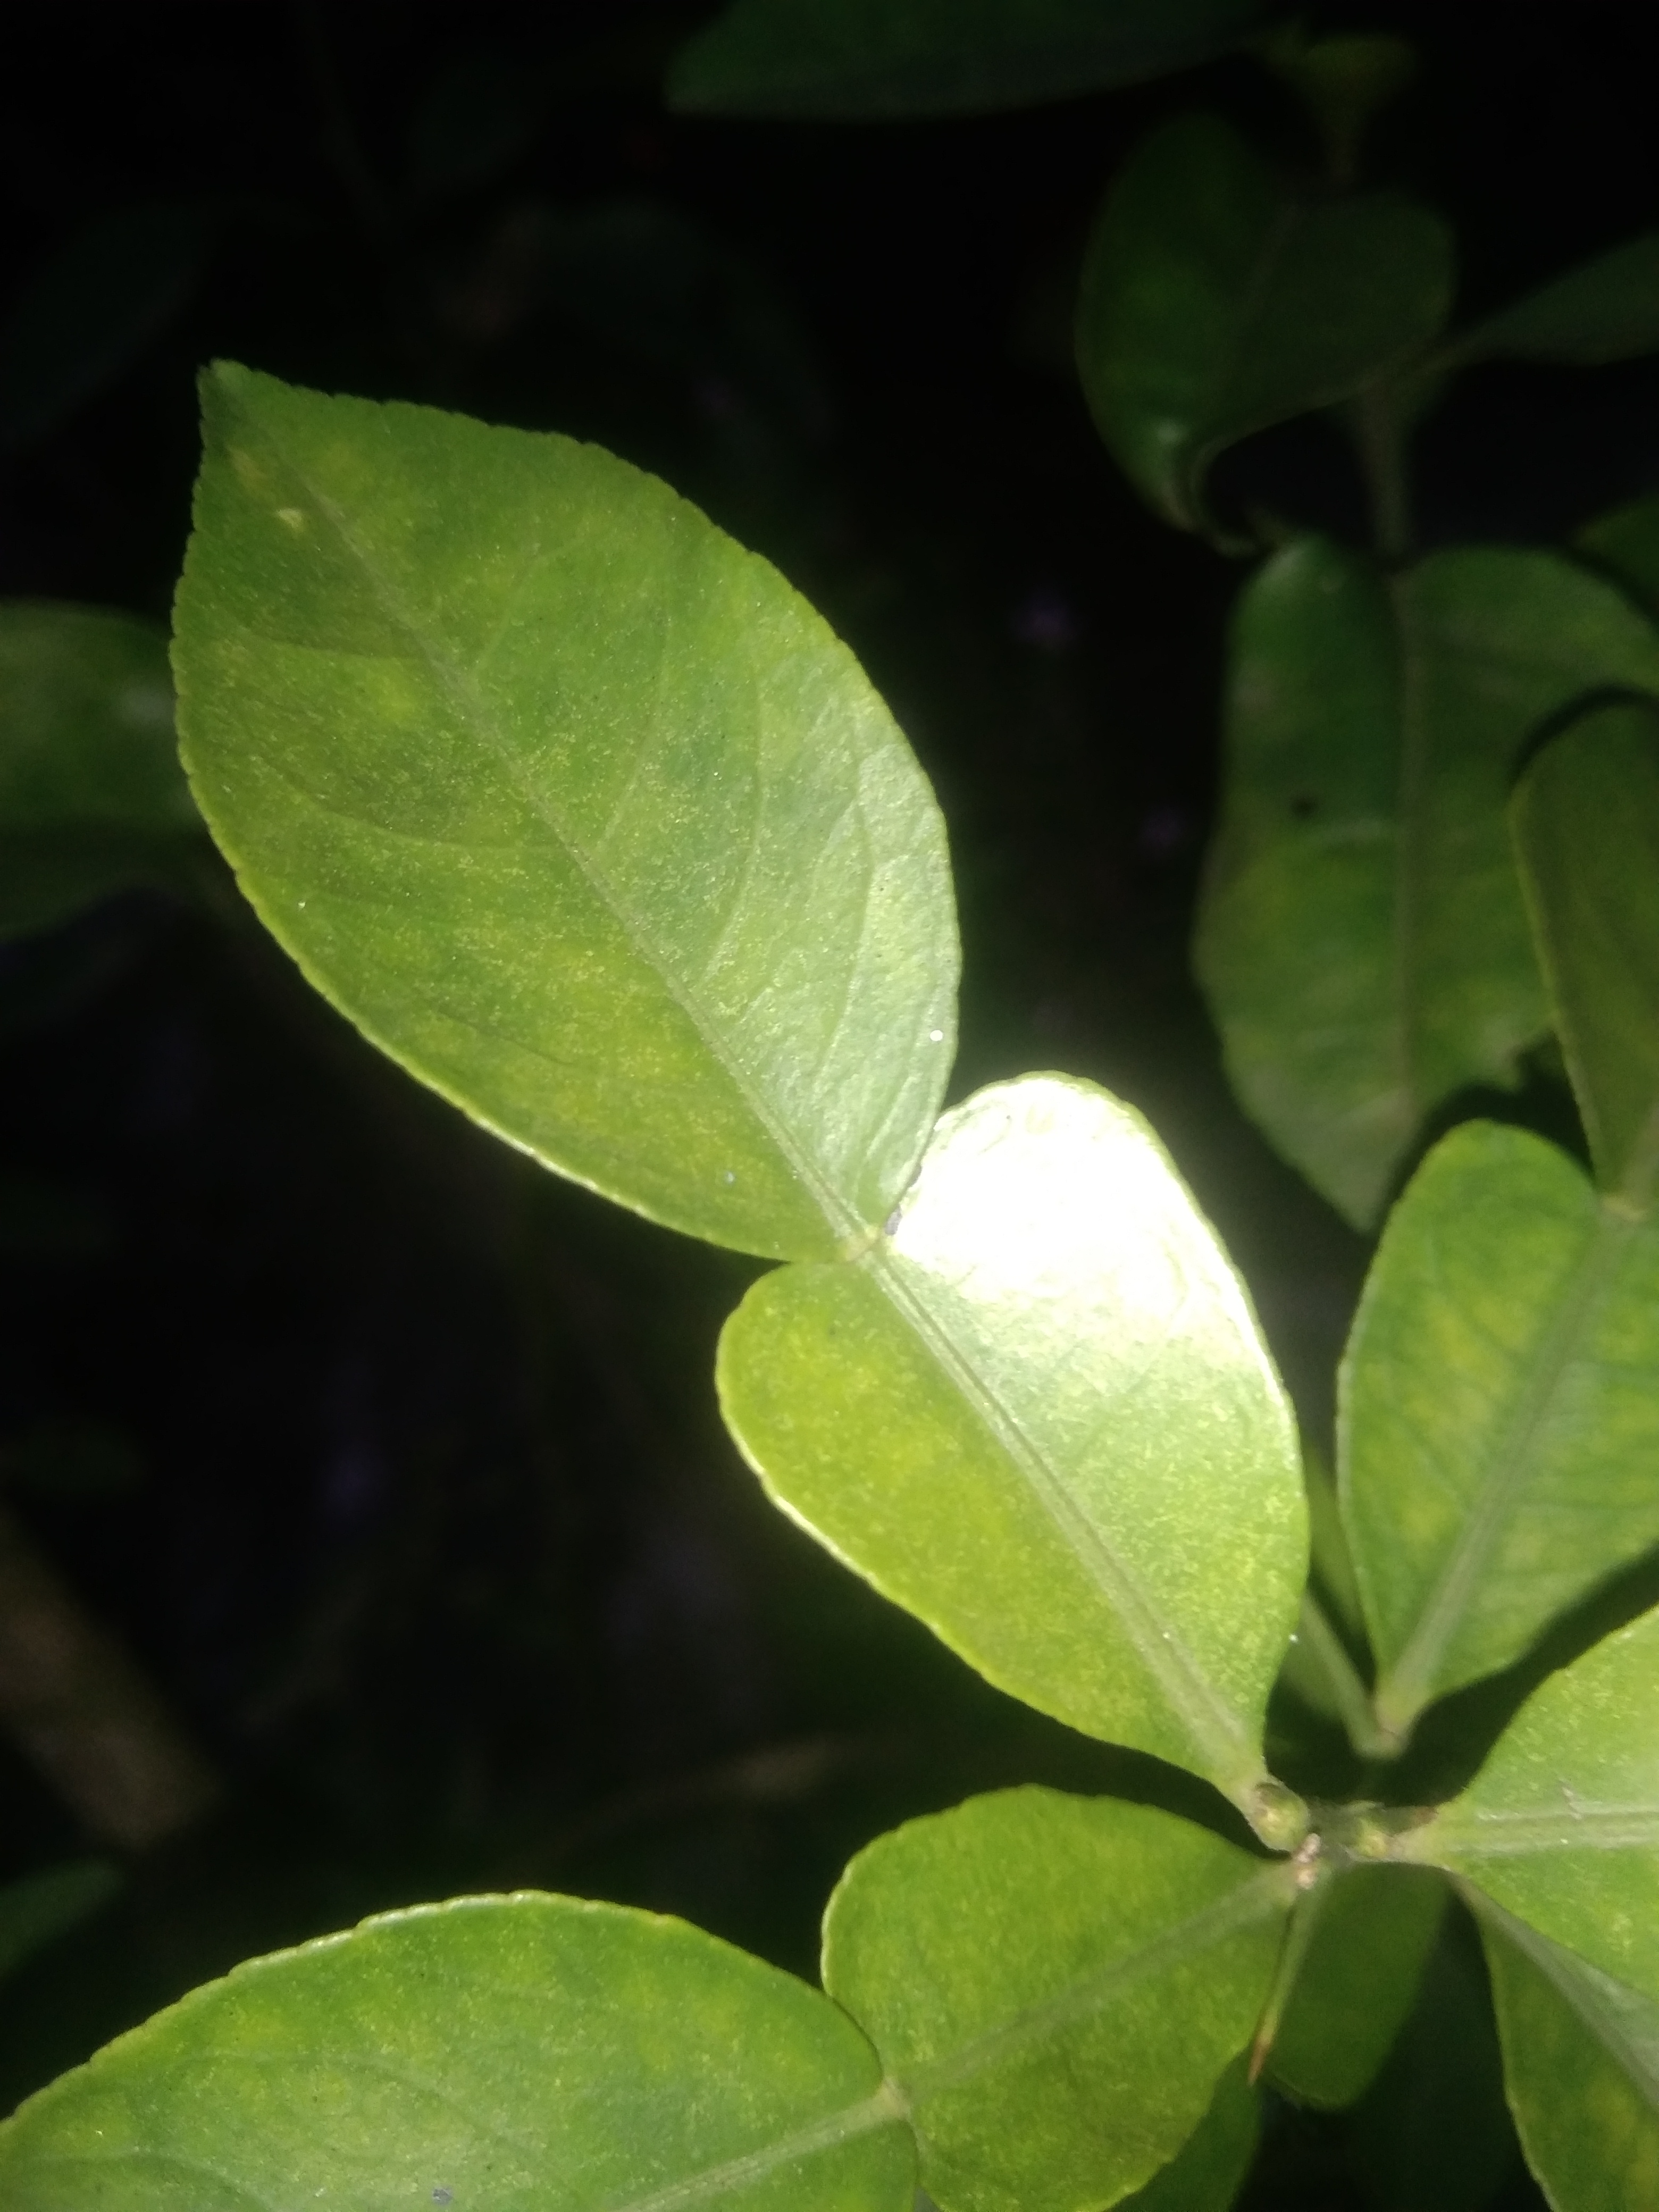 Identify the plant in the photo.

lemon
